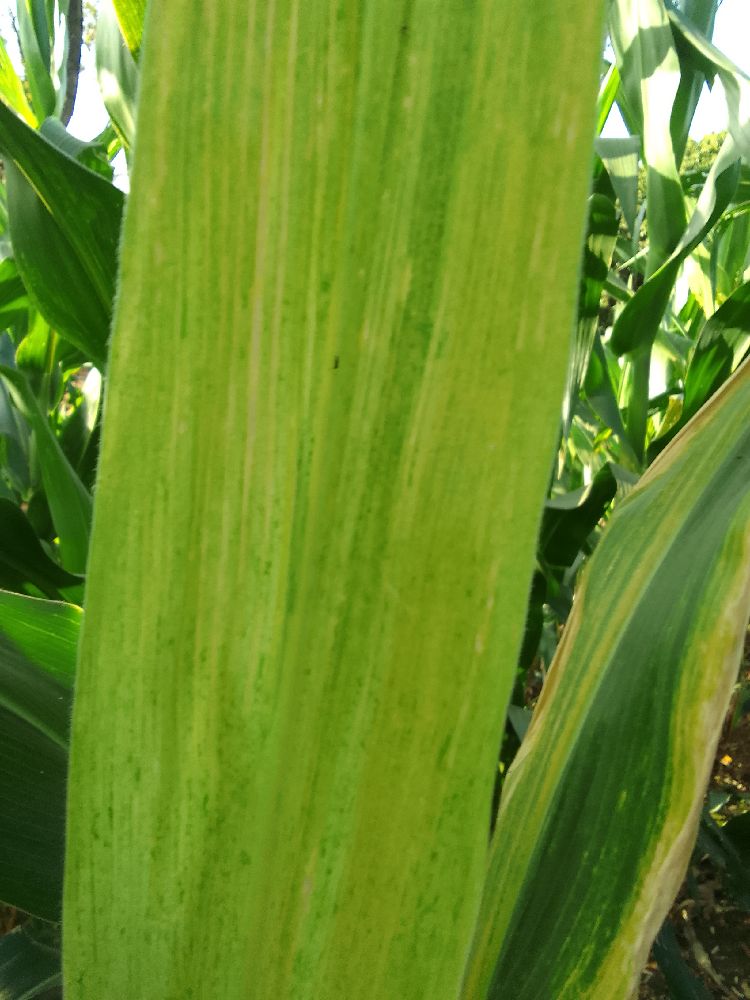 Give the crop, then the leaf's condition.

maize, maize lethal necrosis
